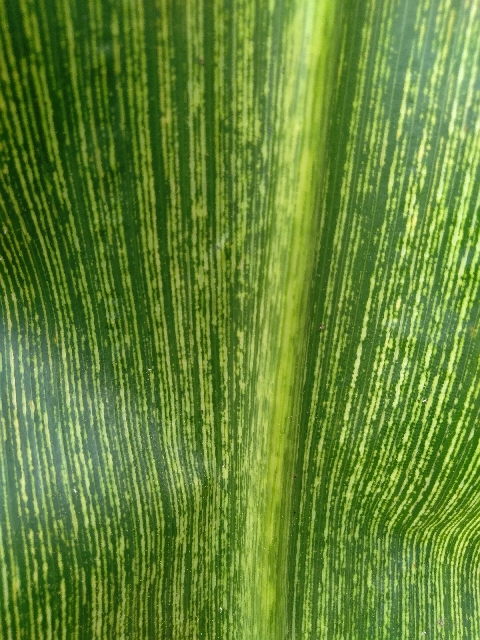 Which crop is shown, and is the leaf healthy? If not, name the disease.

maize, maize streak virus
